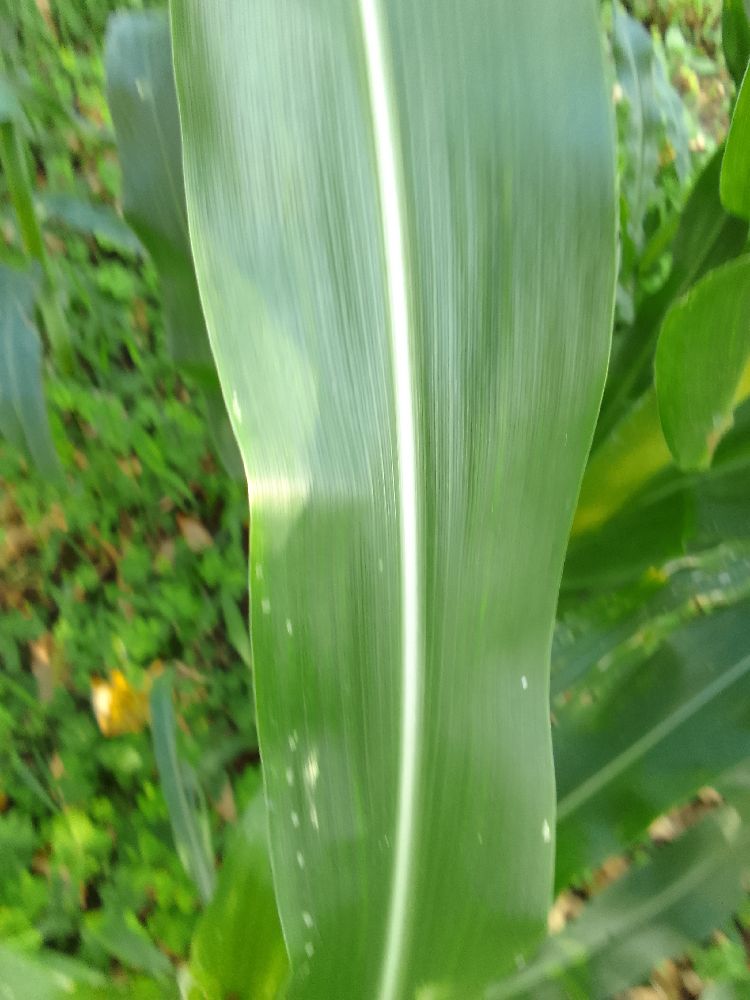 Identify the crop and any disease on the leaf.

maize, healthy
